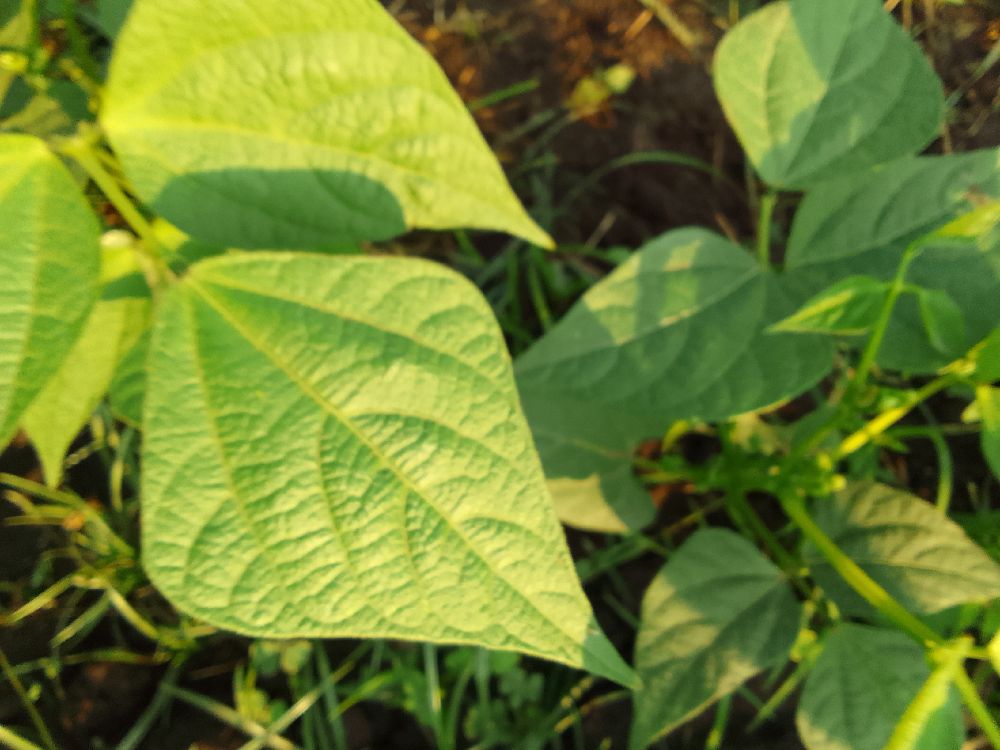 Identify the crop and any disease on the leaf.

common bean, healthy
